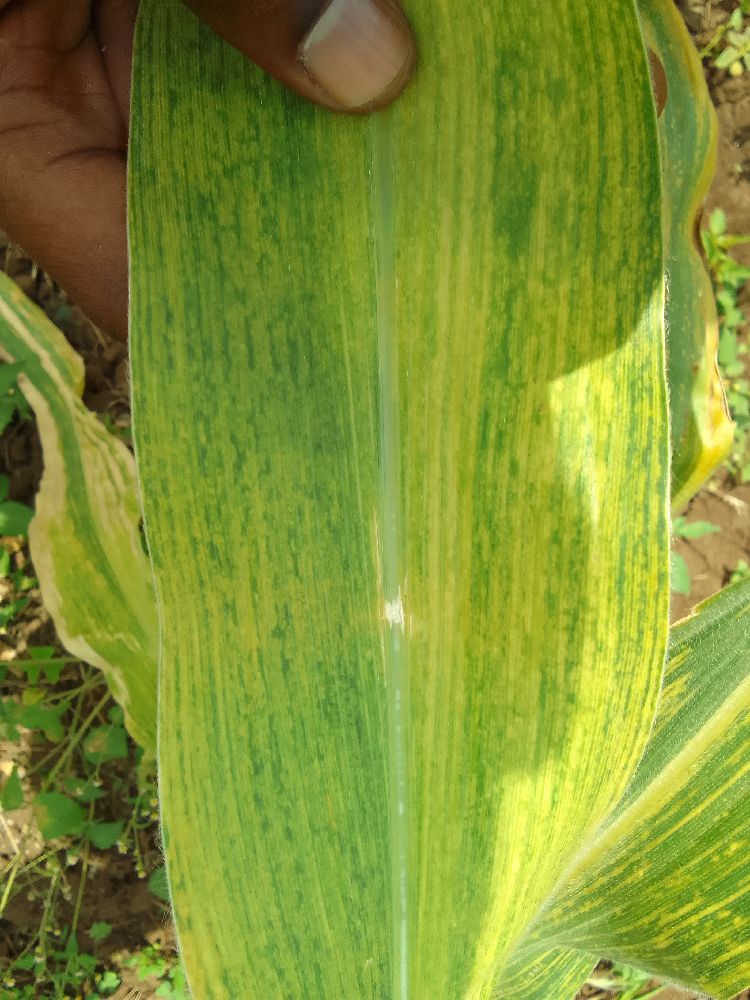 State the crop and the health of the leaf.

maize, maize lethal necrosis
